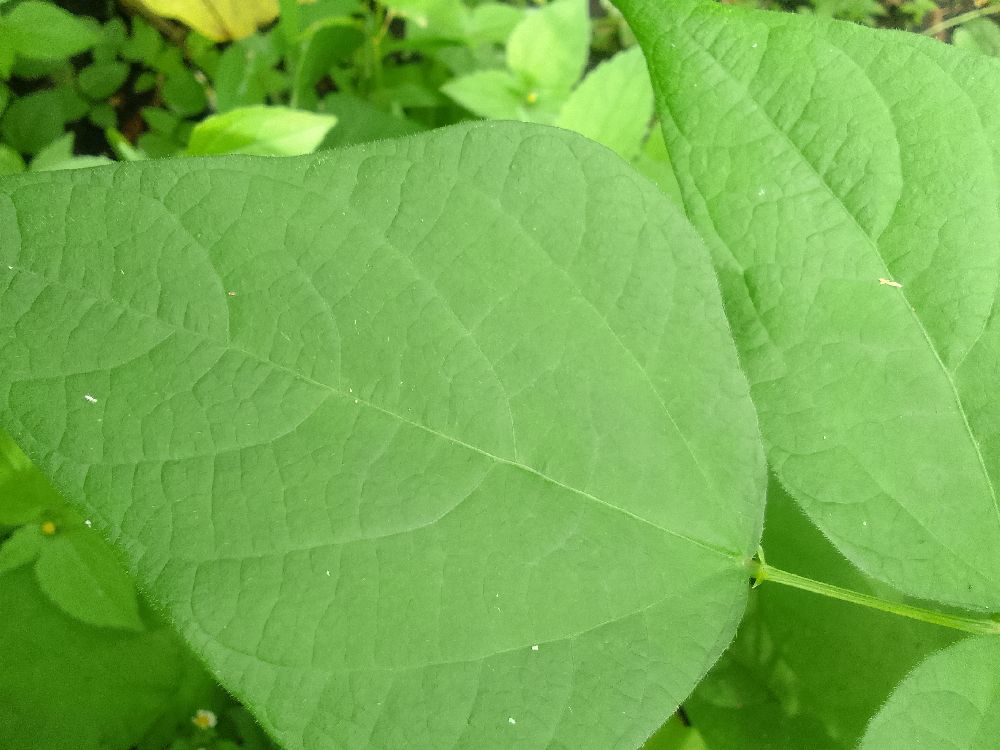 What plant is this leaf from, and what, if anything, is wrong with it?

common bean, healthy
